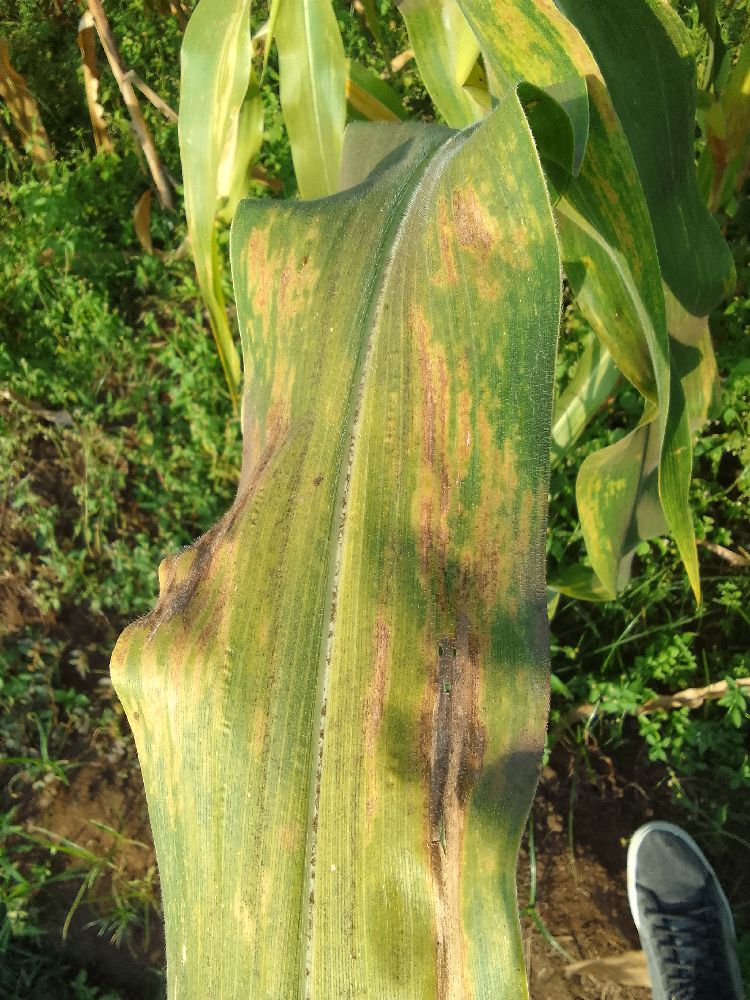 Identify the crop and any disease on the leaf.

maize, maize lethal necrosis
